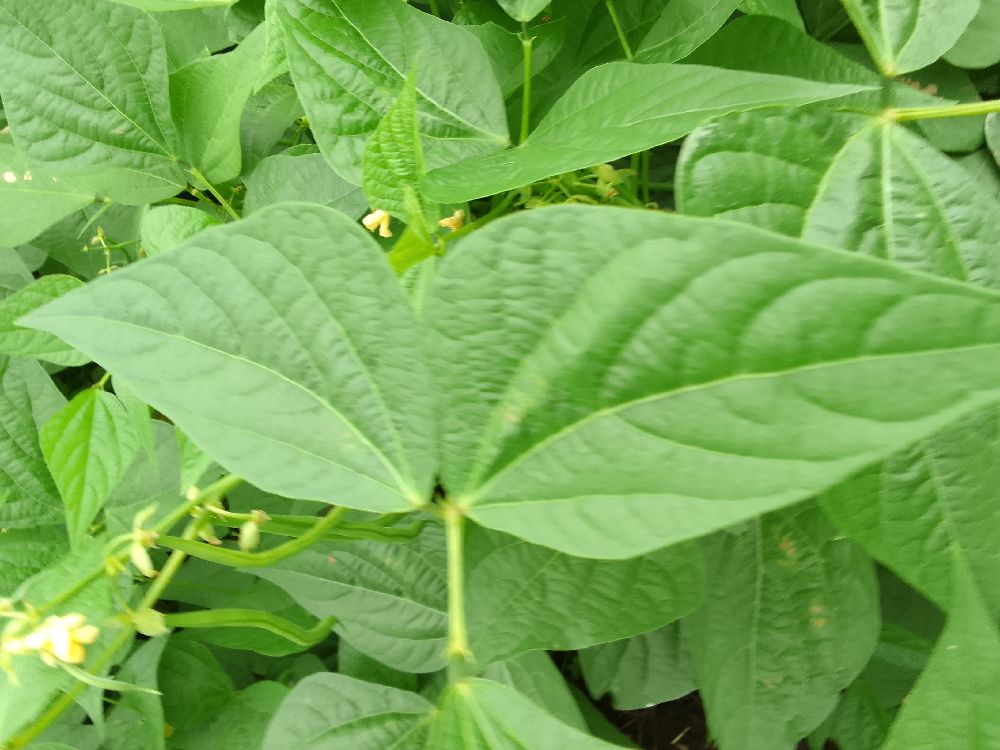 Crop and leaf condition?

common bean, healthy
